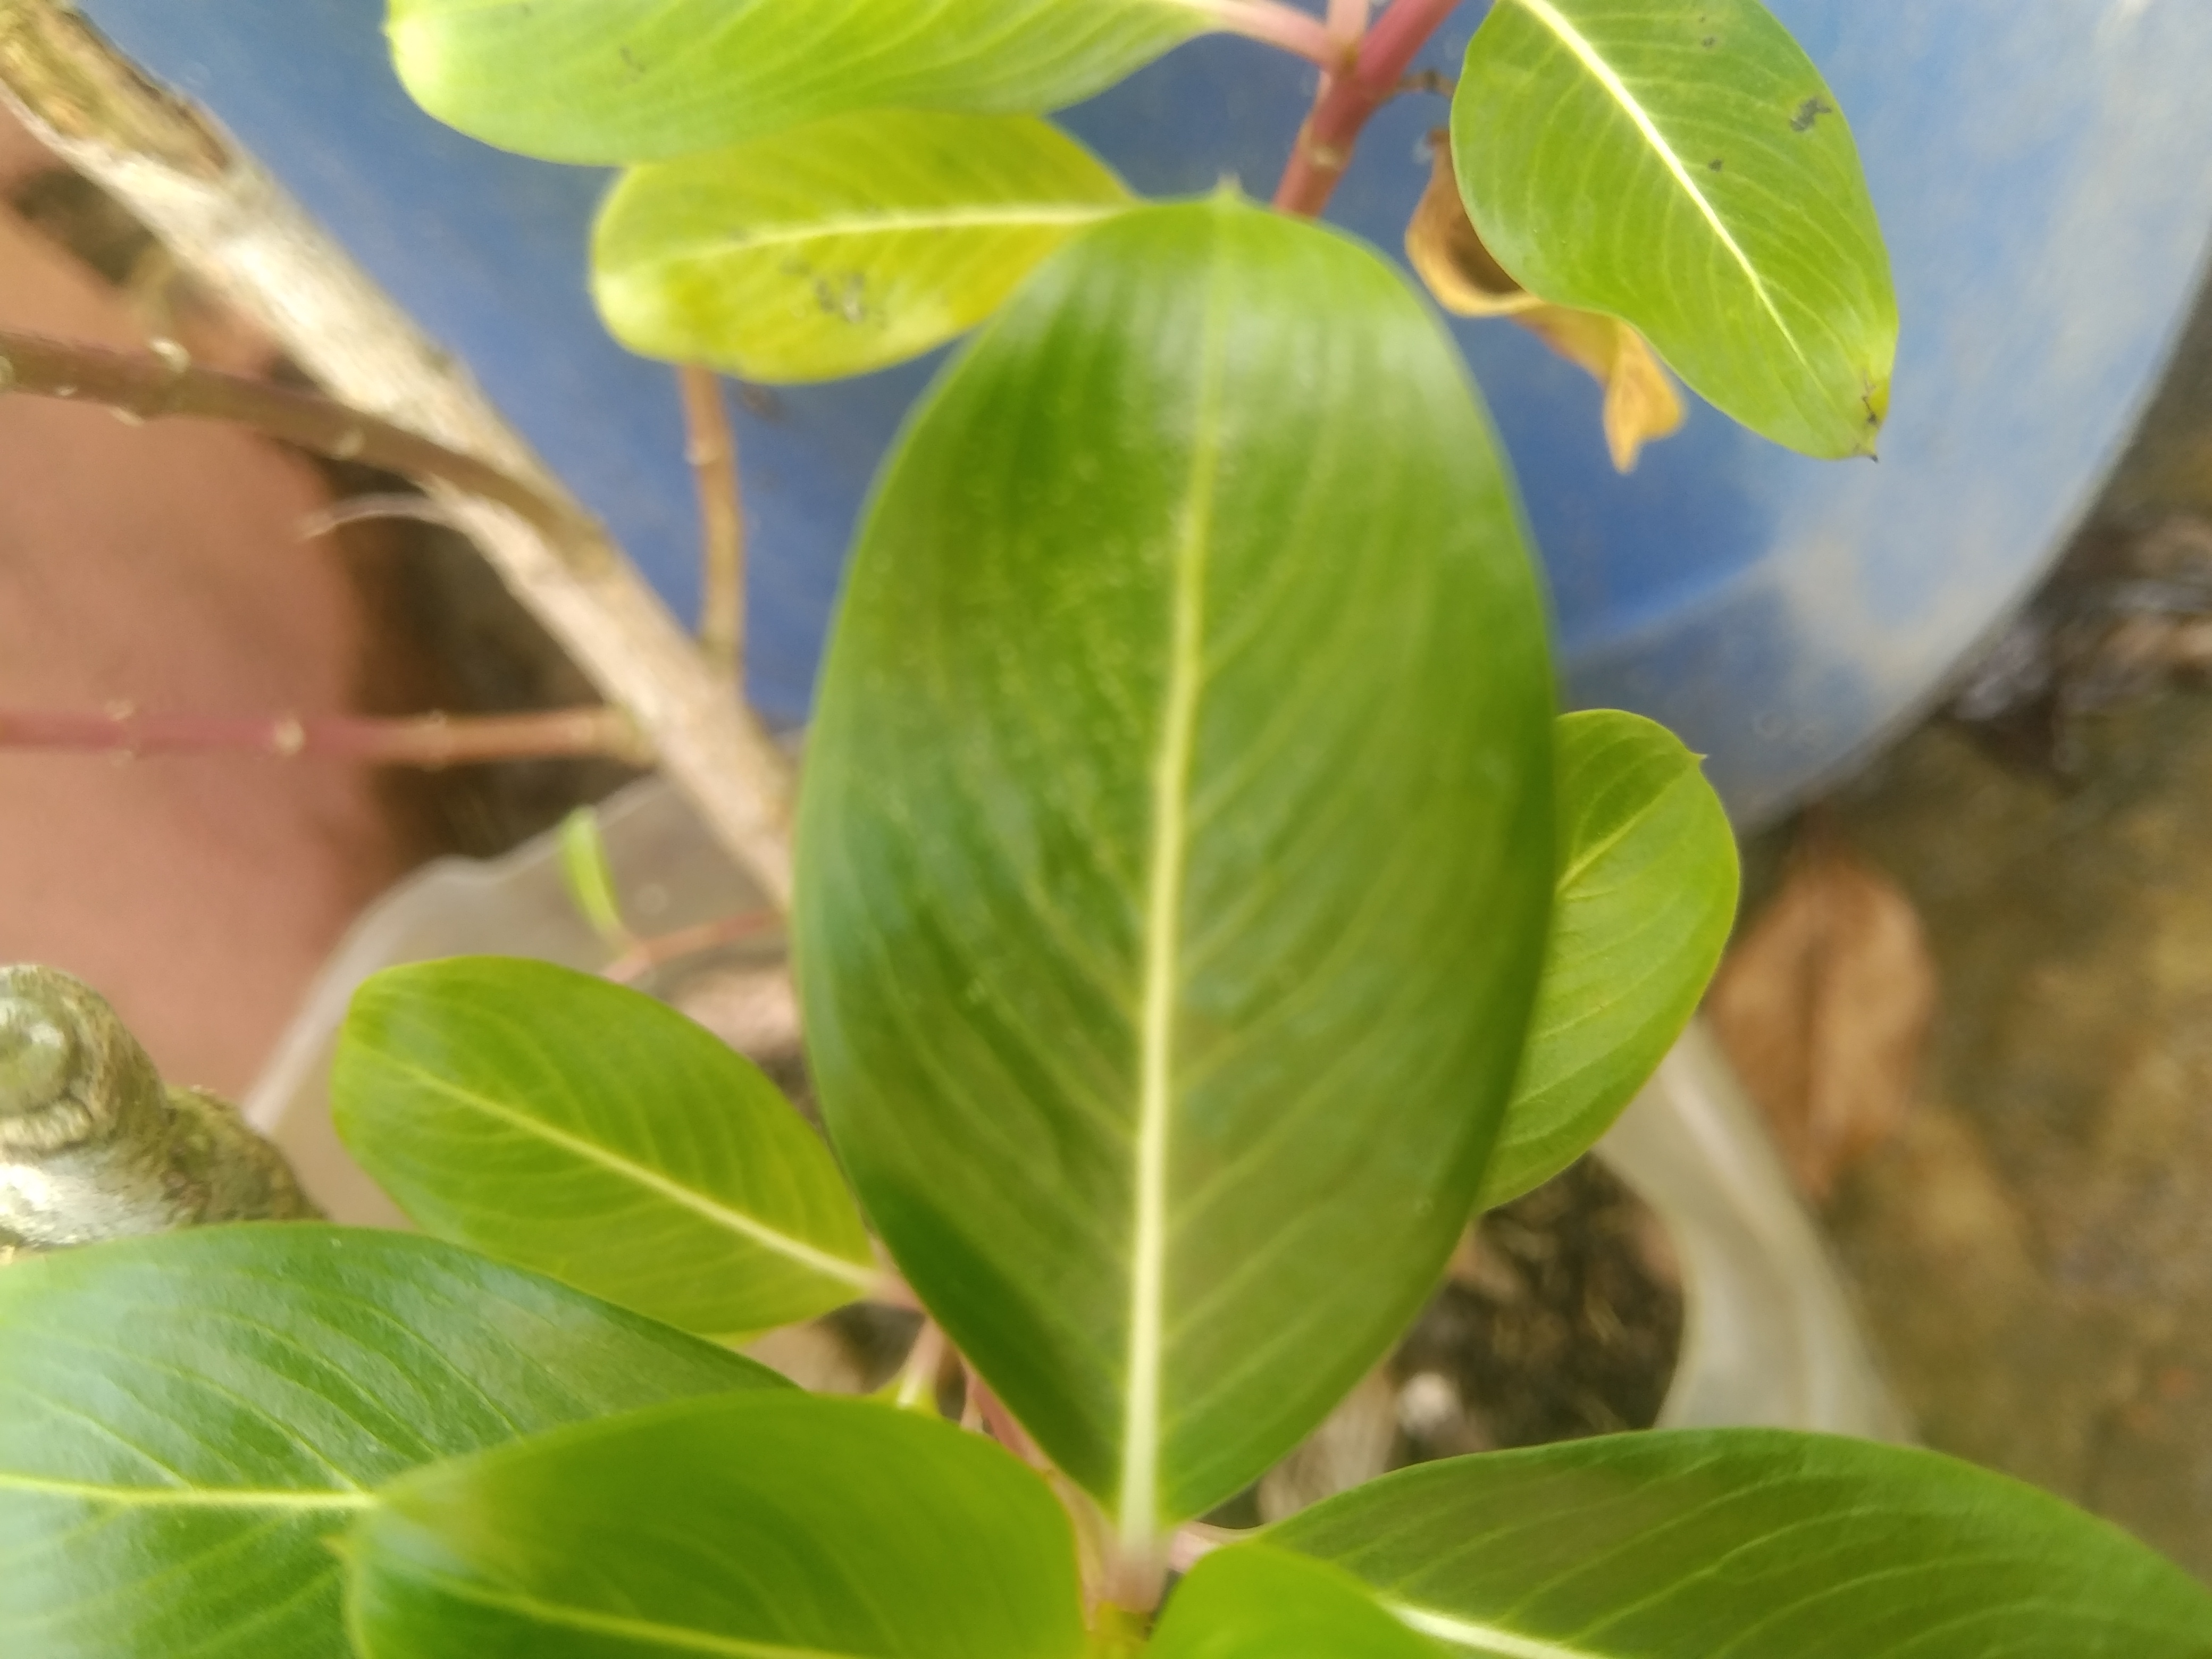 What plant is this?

rose periwinkle
